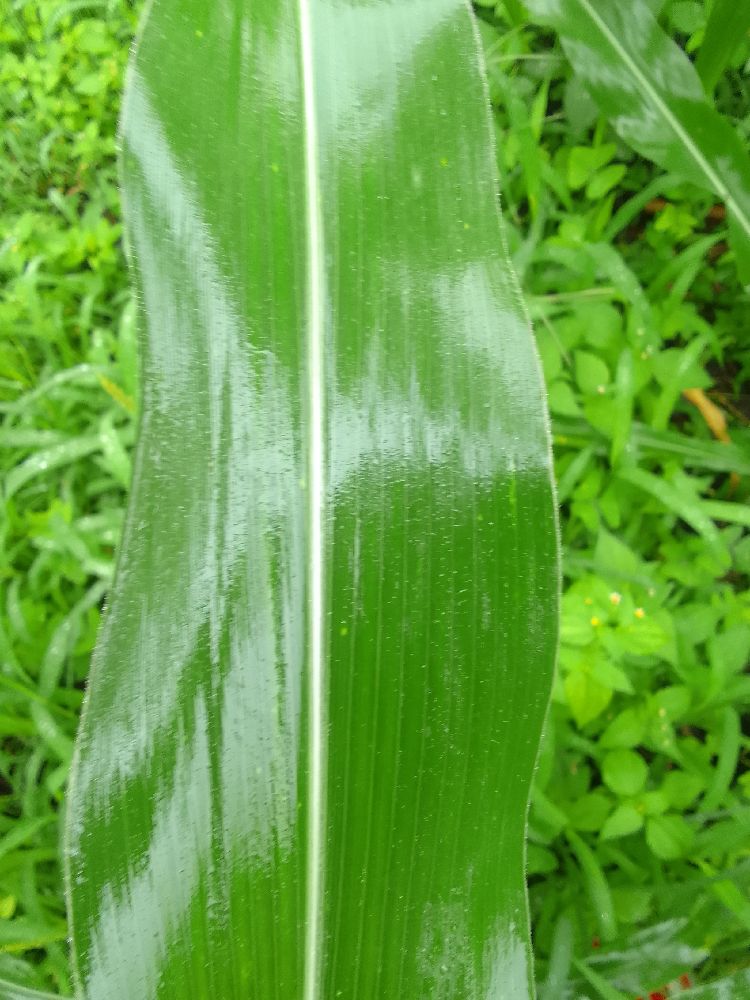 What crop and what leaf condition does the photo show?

maize, healthy
